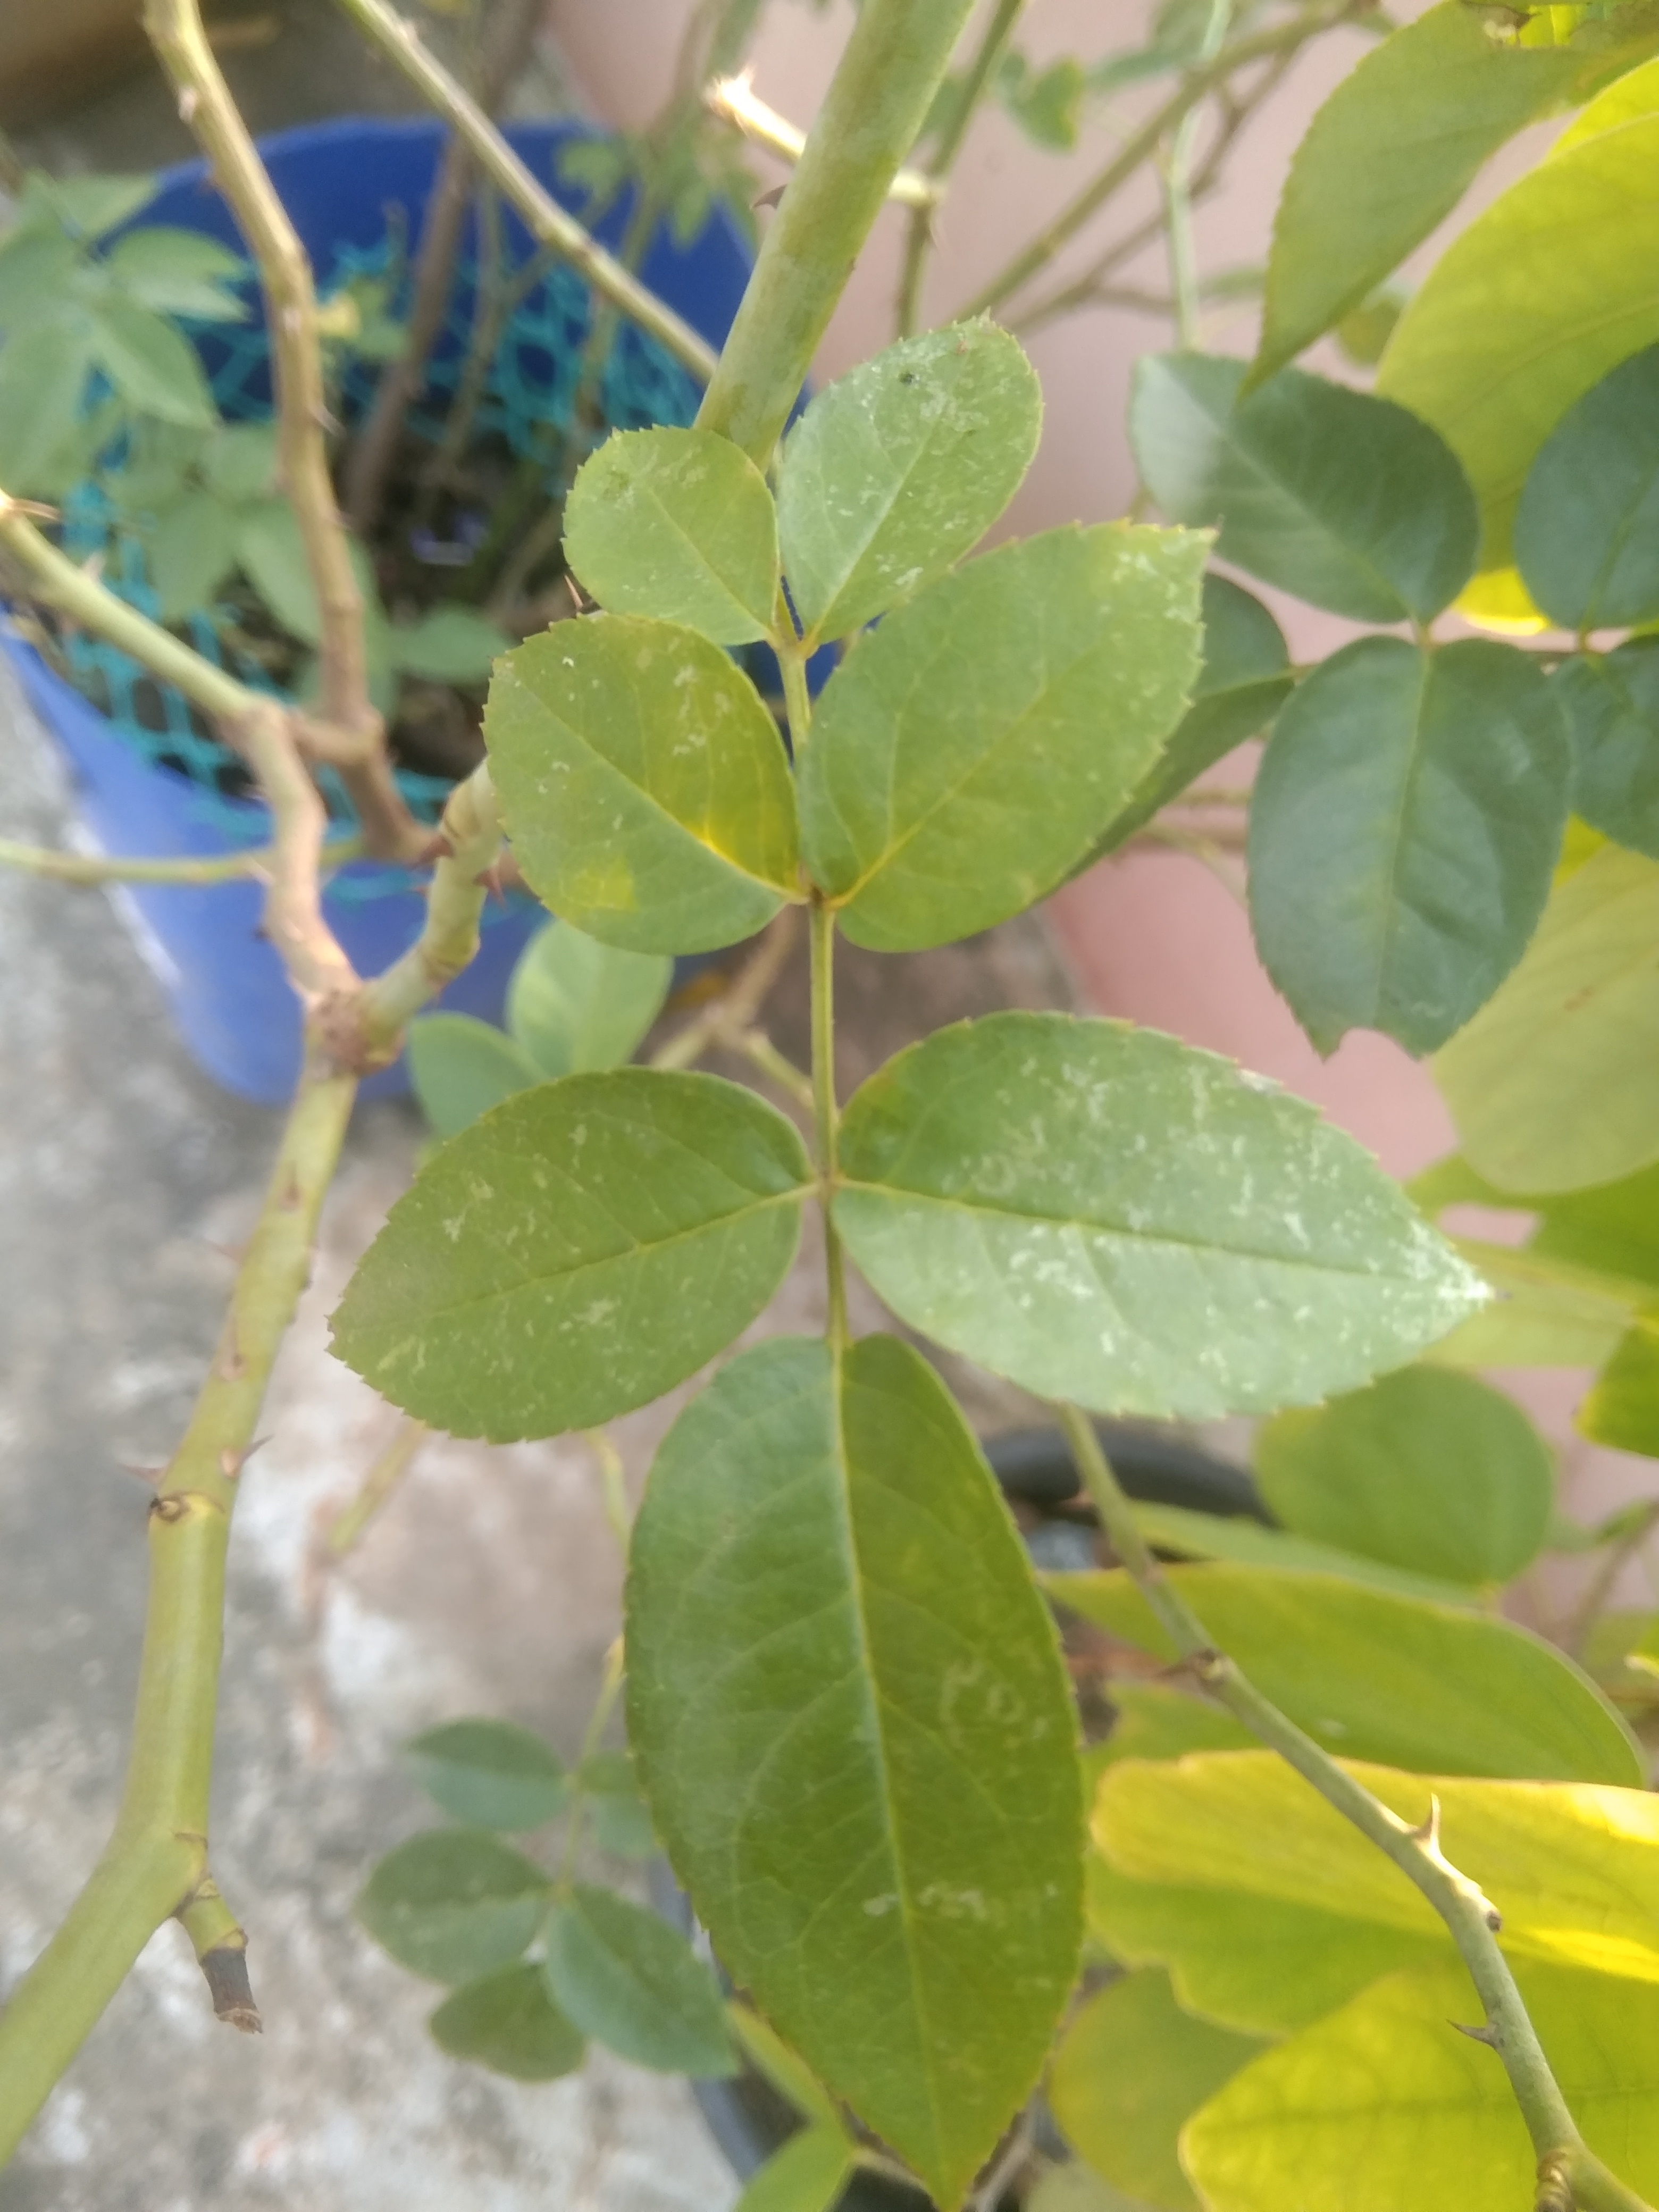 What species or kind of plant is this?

rose
